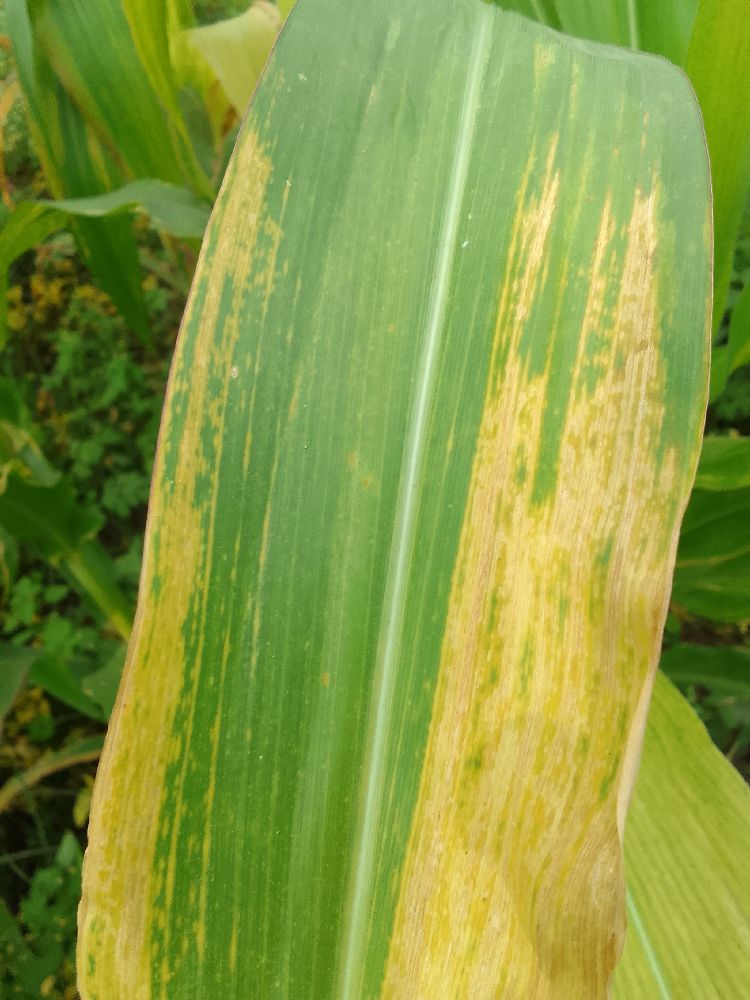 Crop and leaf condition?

maize, maize lethal necrosis
